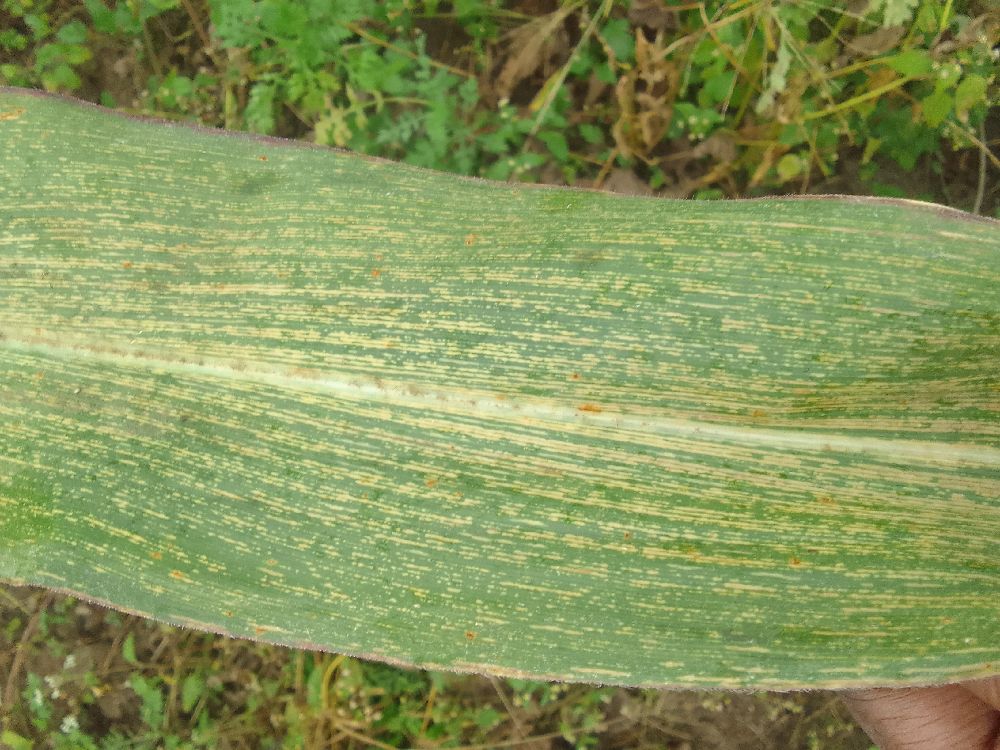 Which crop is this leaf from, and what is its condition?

maize, maize streak virus
